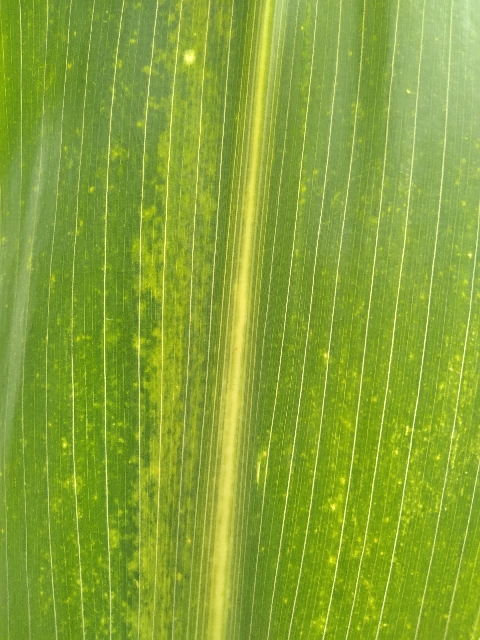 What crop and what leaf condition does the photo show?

maize, maize lethal necrosis
